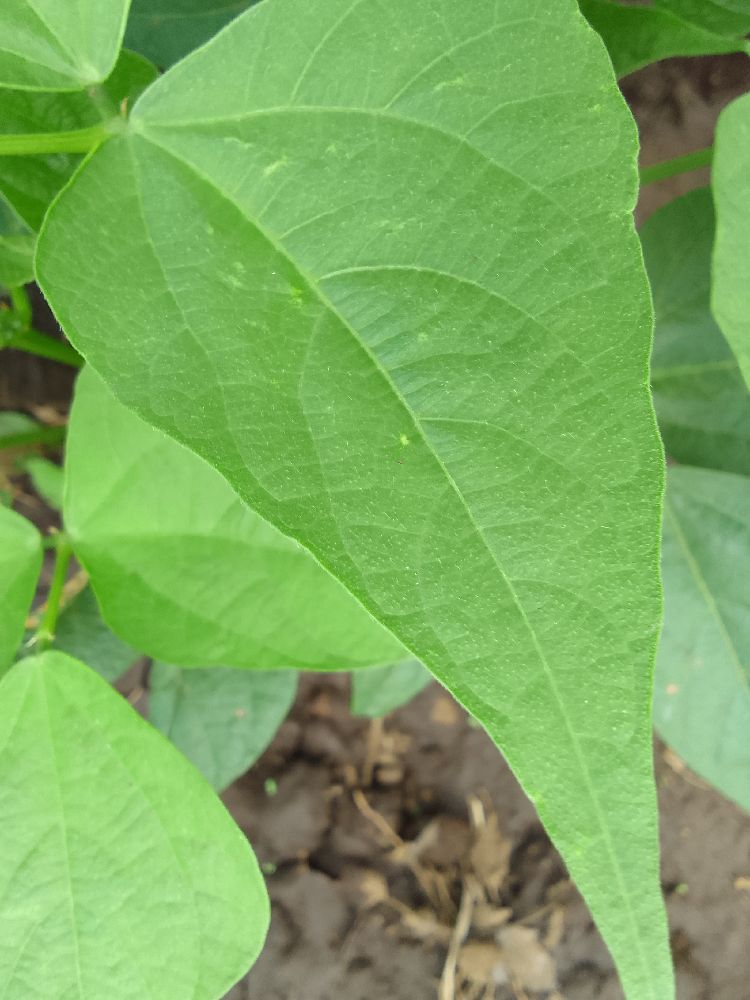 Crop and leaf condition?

common bean, healthy
